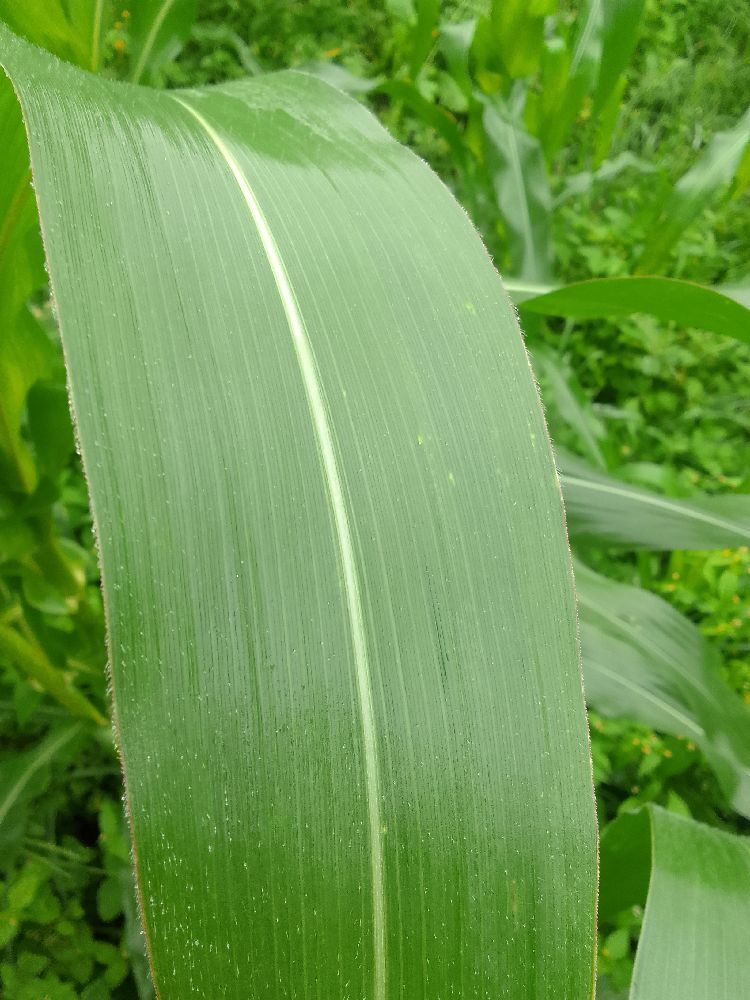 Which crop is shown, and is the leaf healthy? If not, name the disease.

maize, healthy
